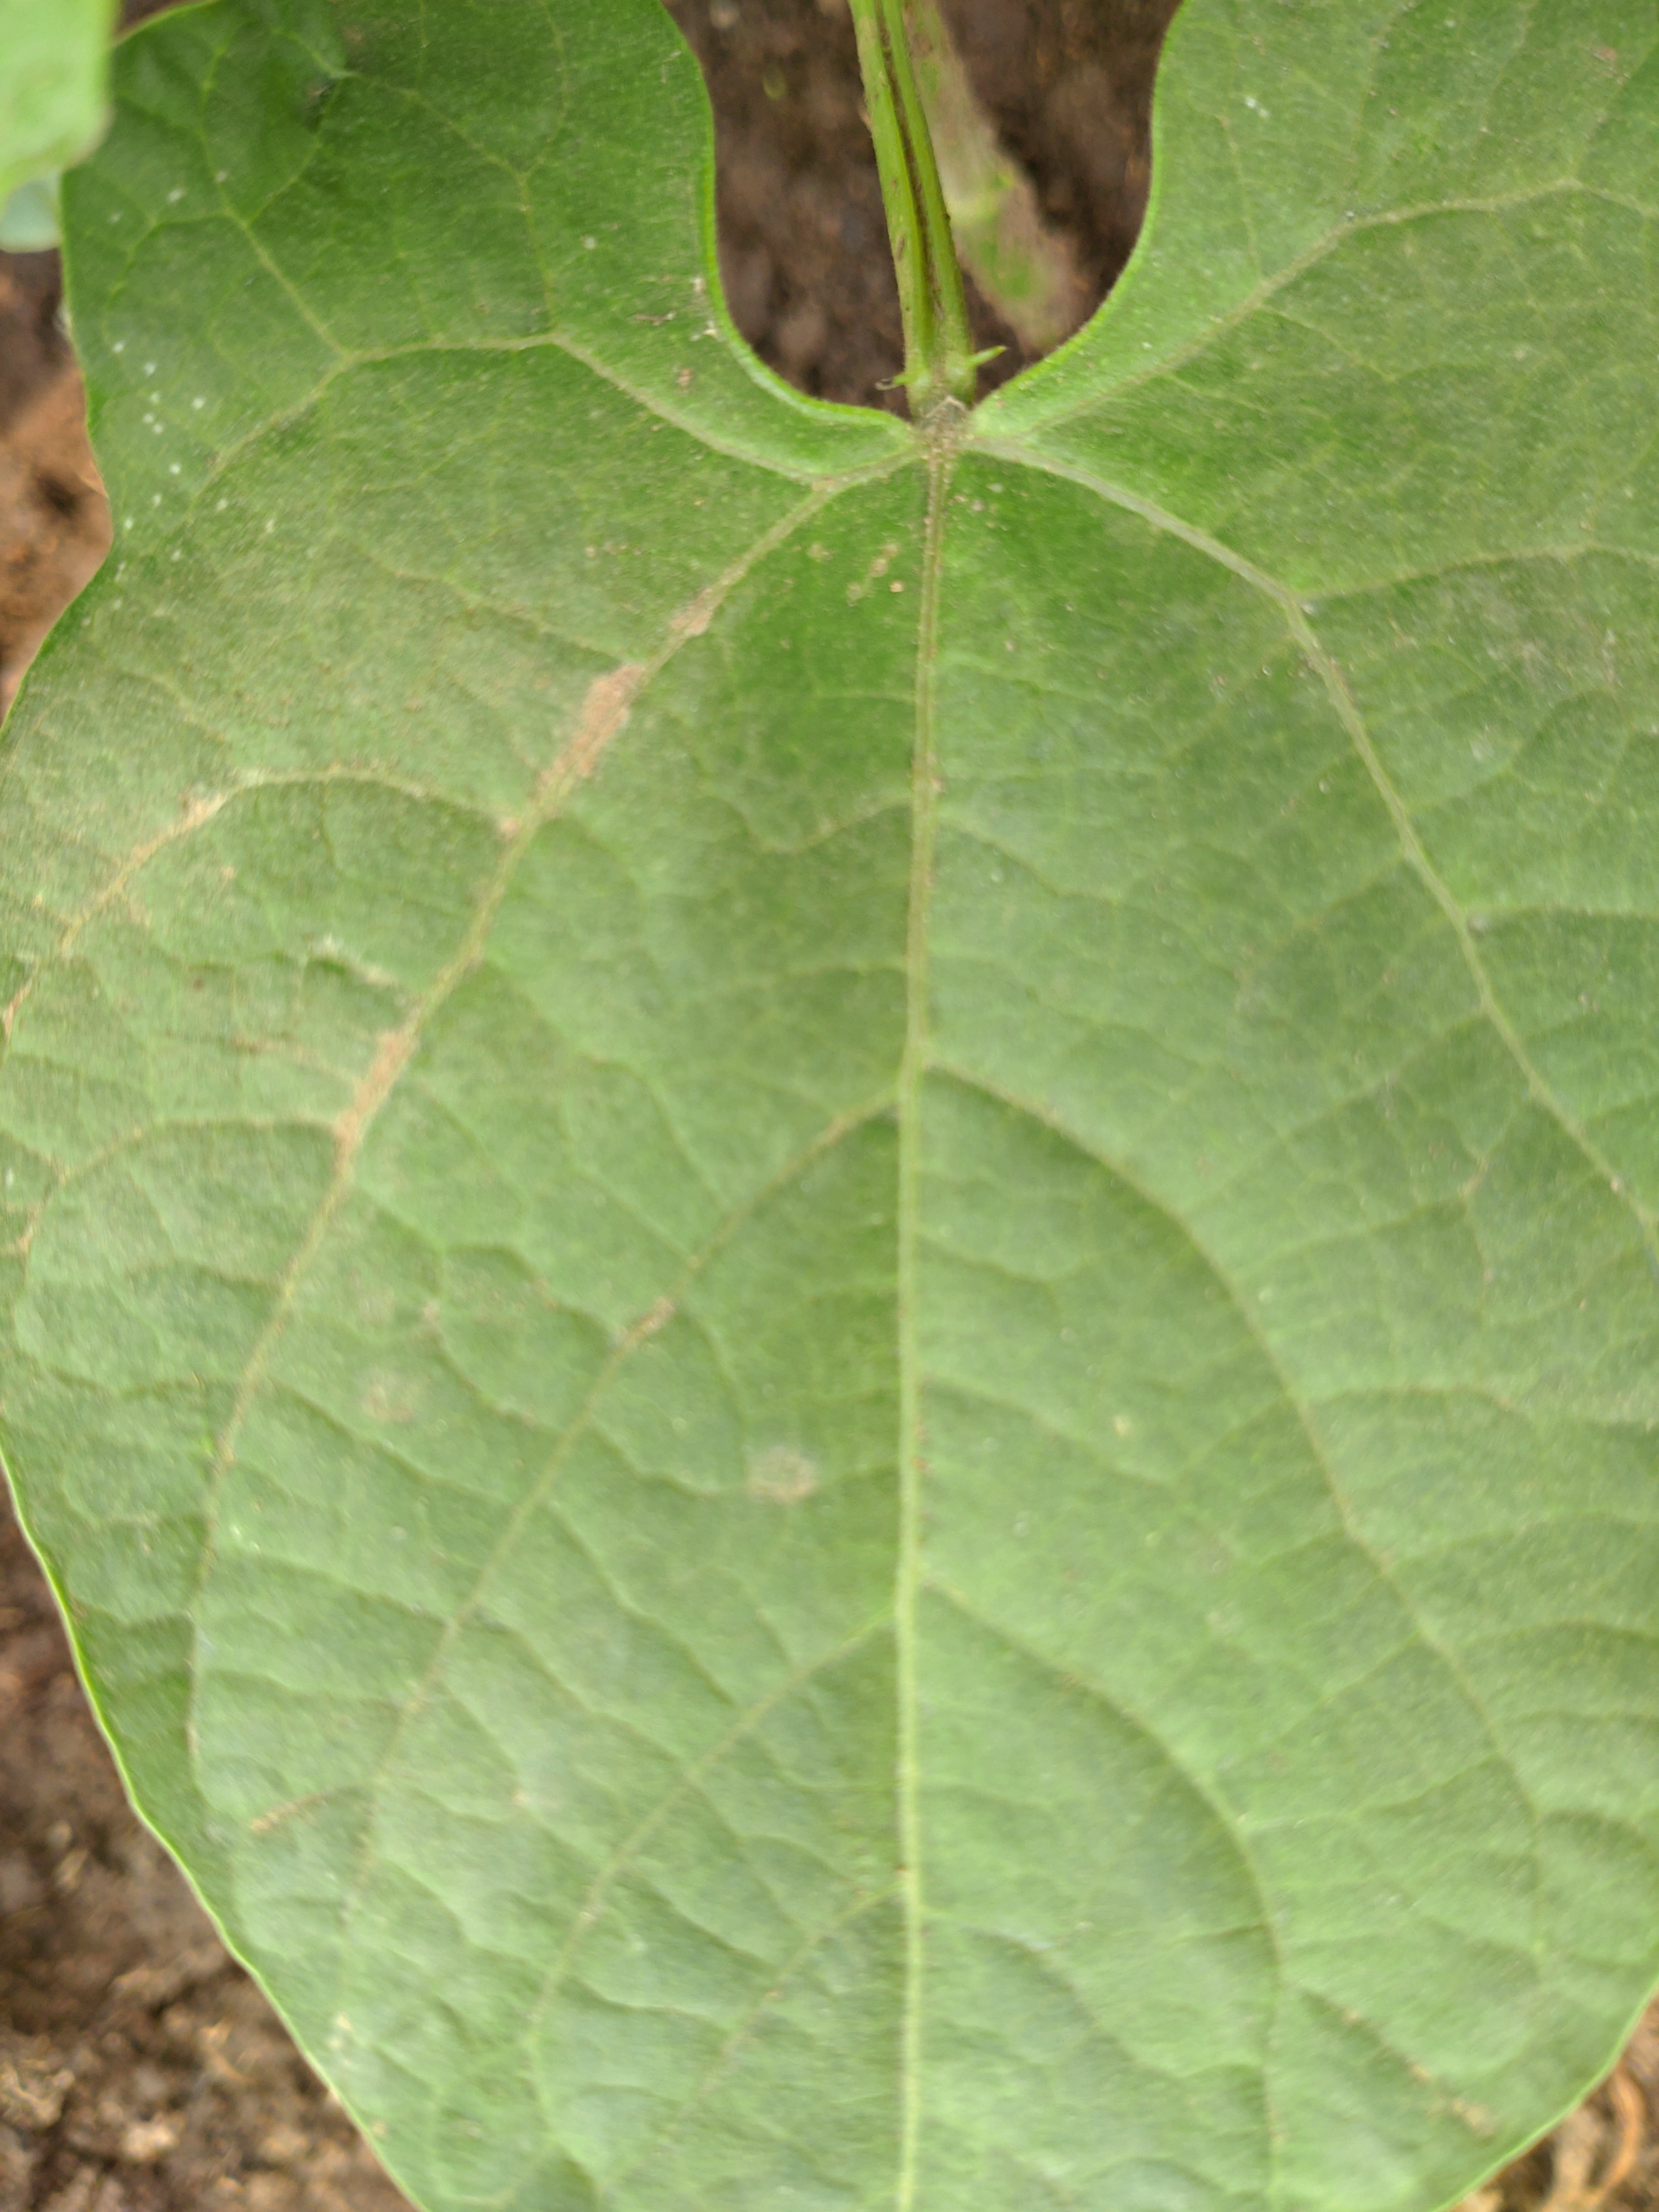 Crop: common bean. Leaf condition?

healthy
